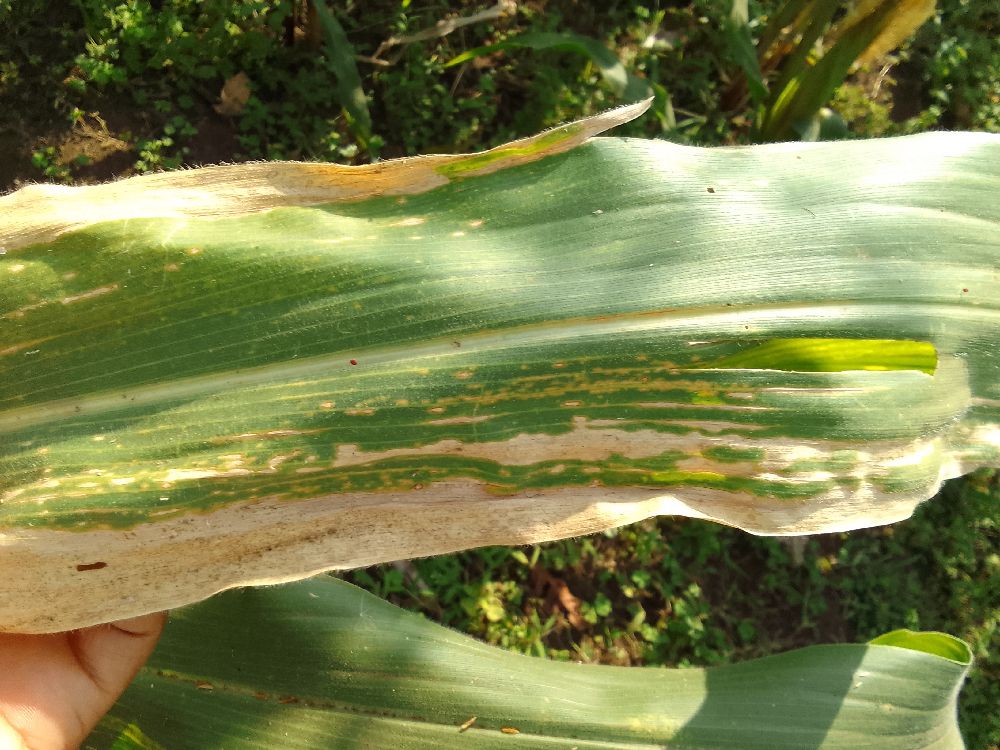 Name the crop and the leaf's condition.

maize, maize lethal necrosis
